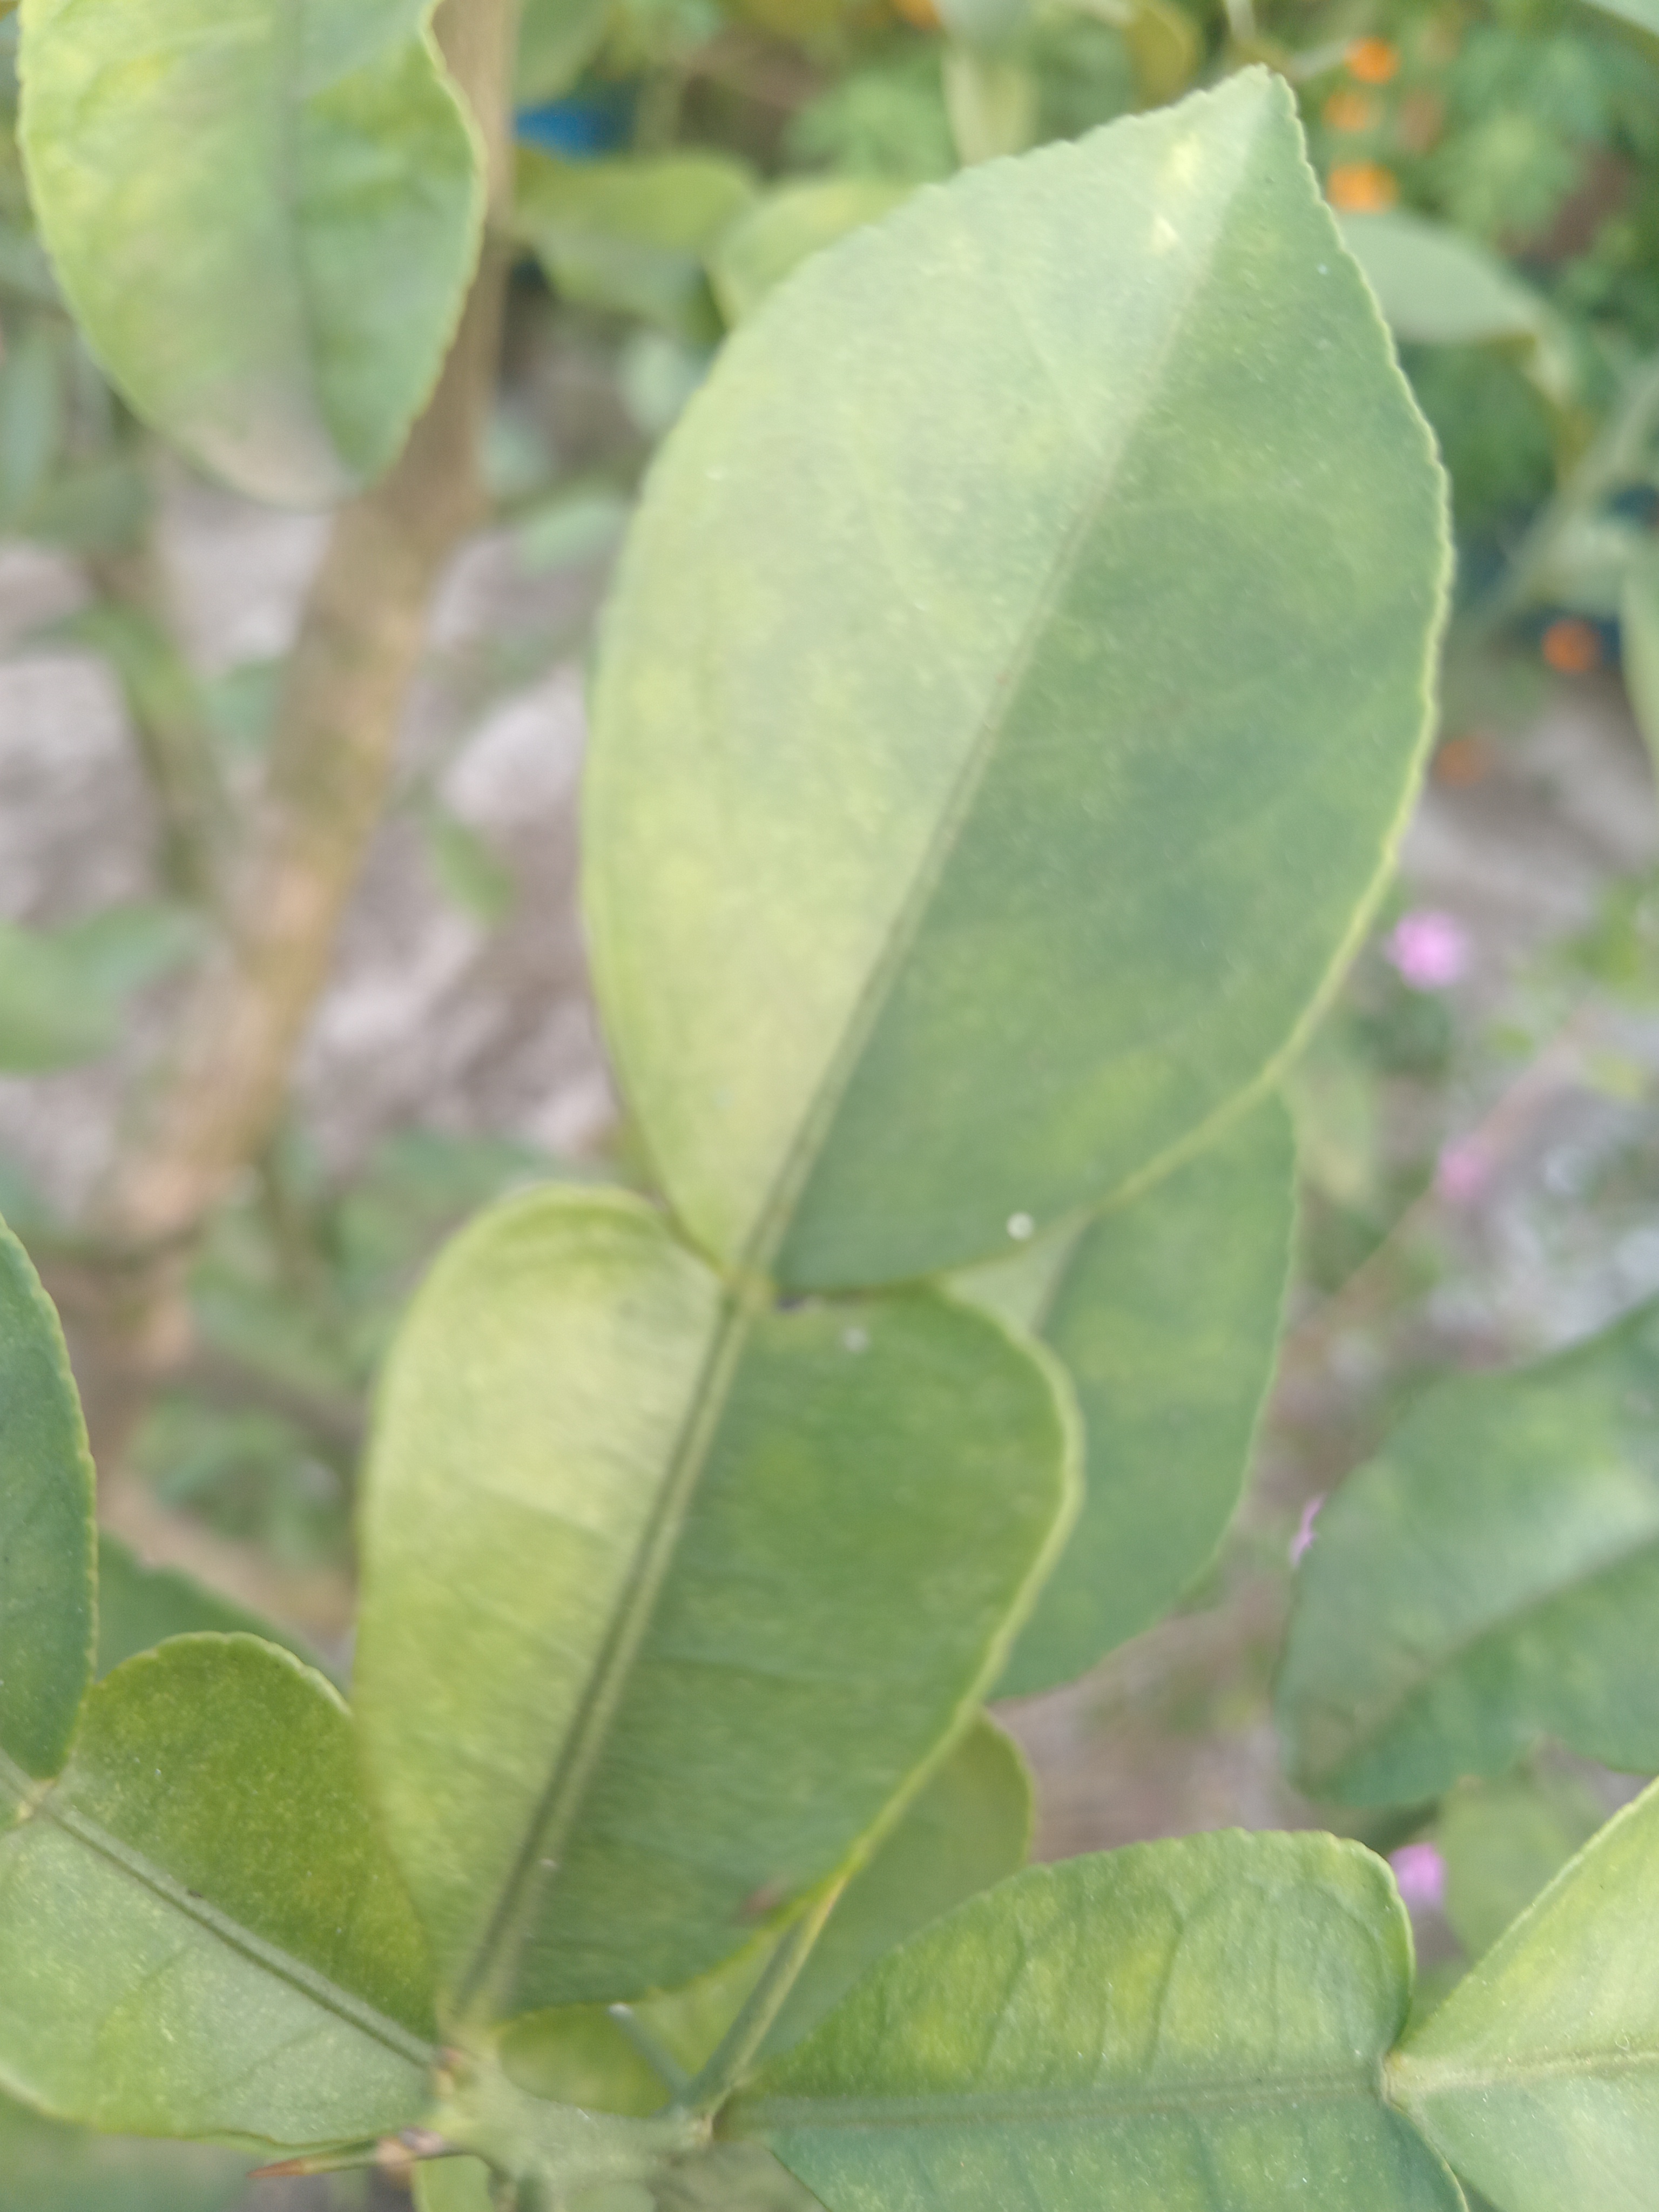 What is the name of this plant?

lemon
